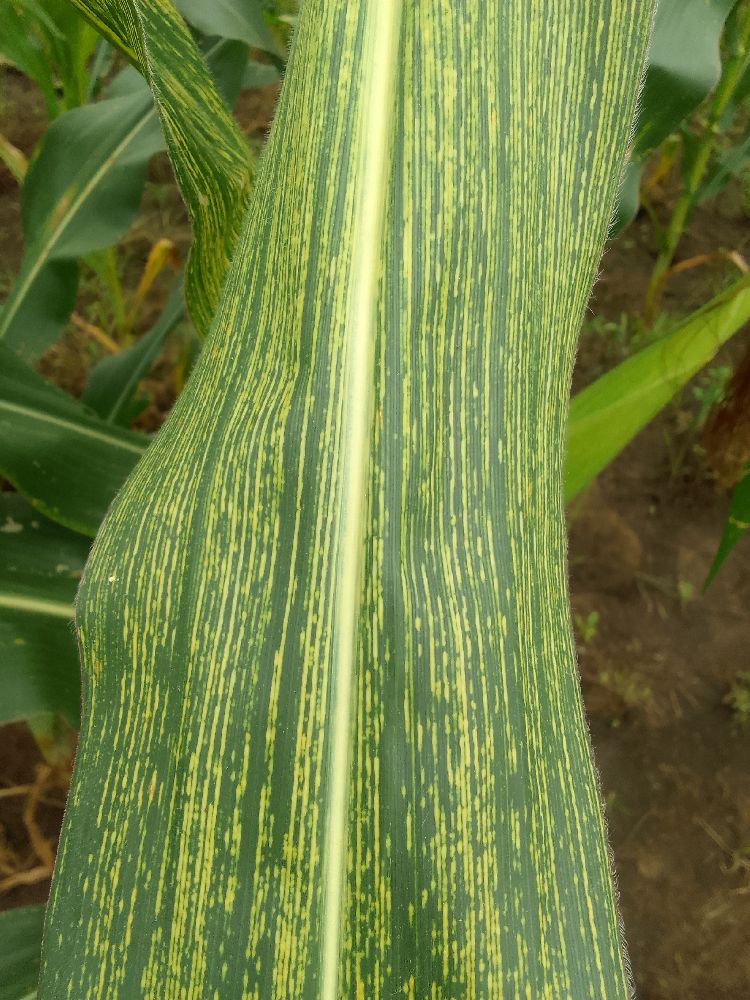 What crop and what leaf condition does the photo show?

maize, maize streak virus
